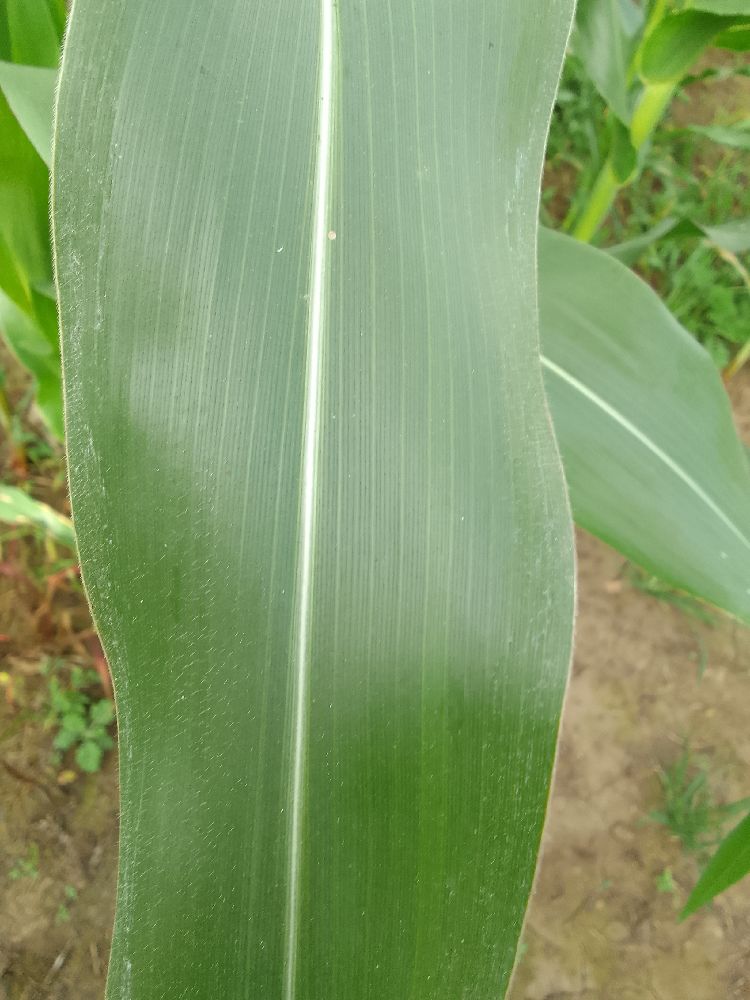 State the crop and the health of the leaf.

maize, healthy
